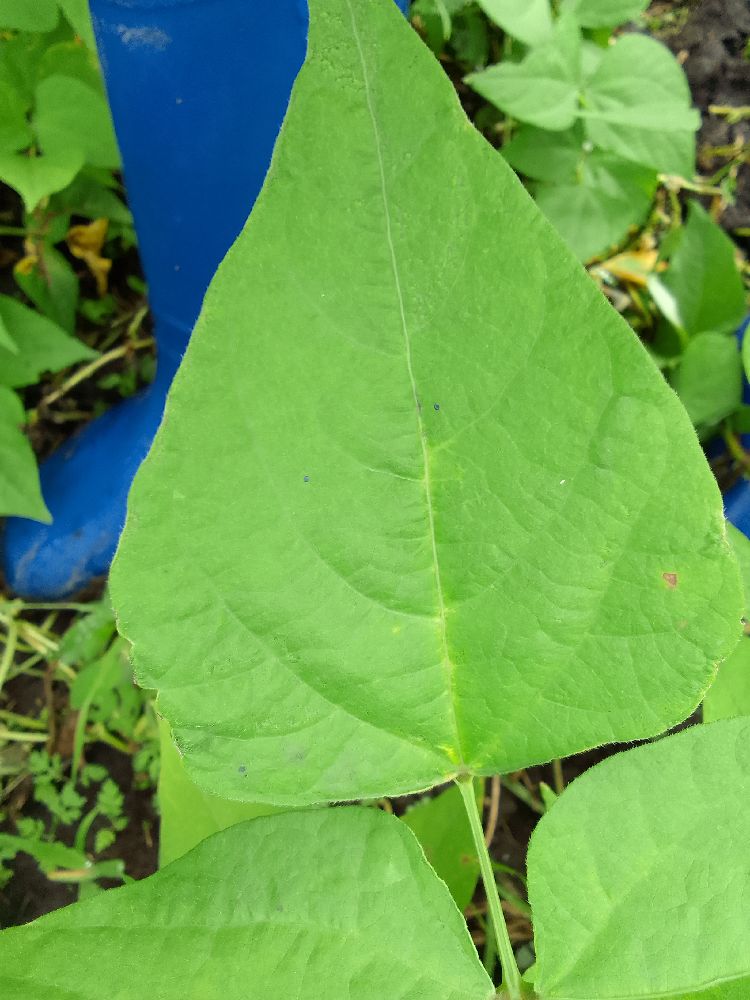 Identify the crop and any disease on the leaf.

common bean, healthy
